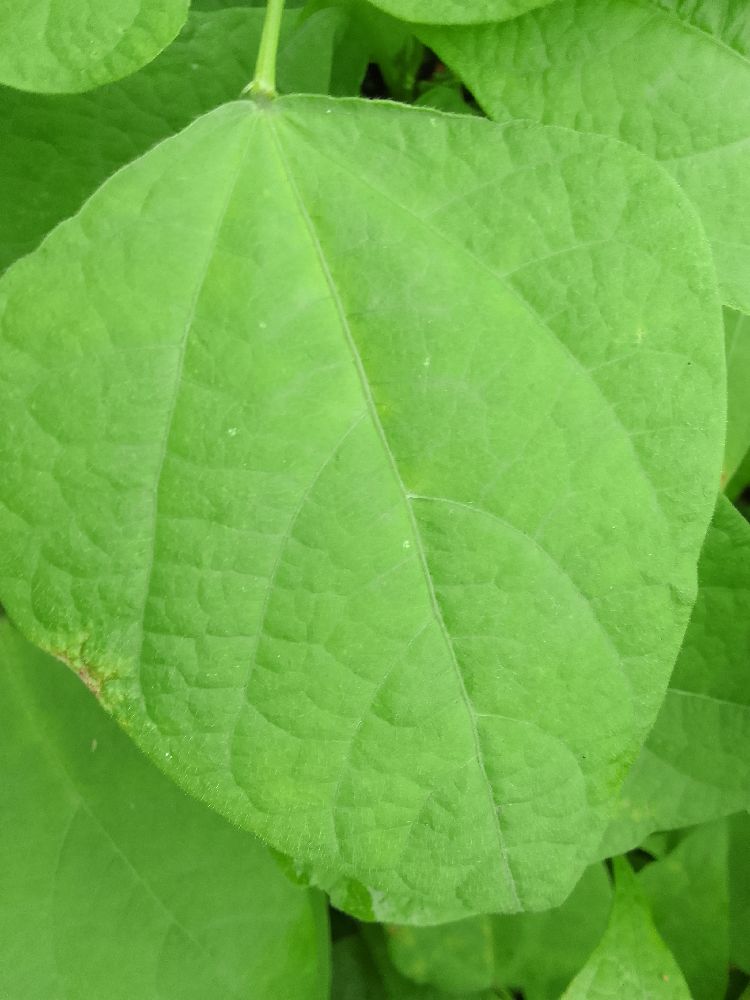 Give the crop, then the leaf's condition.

common bean, healthy
